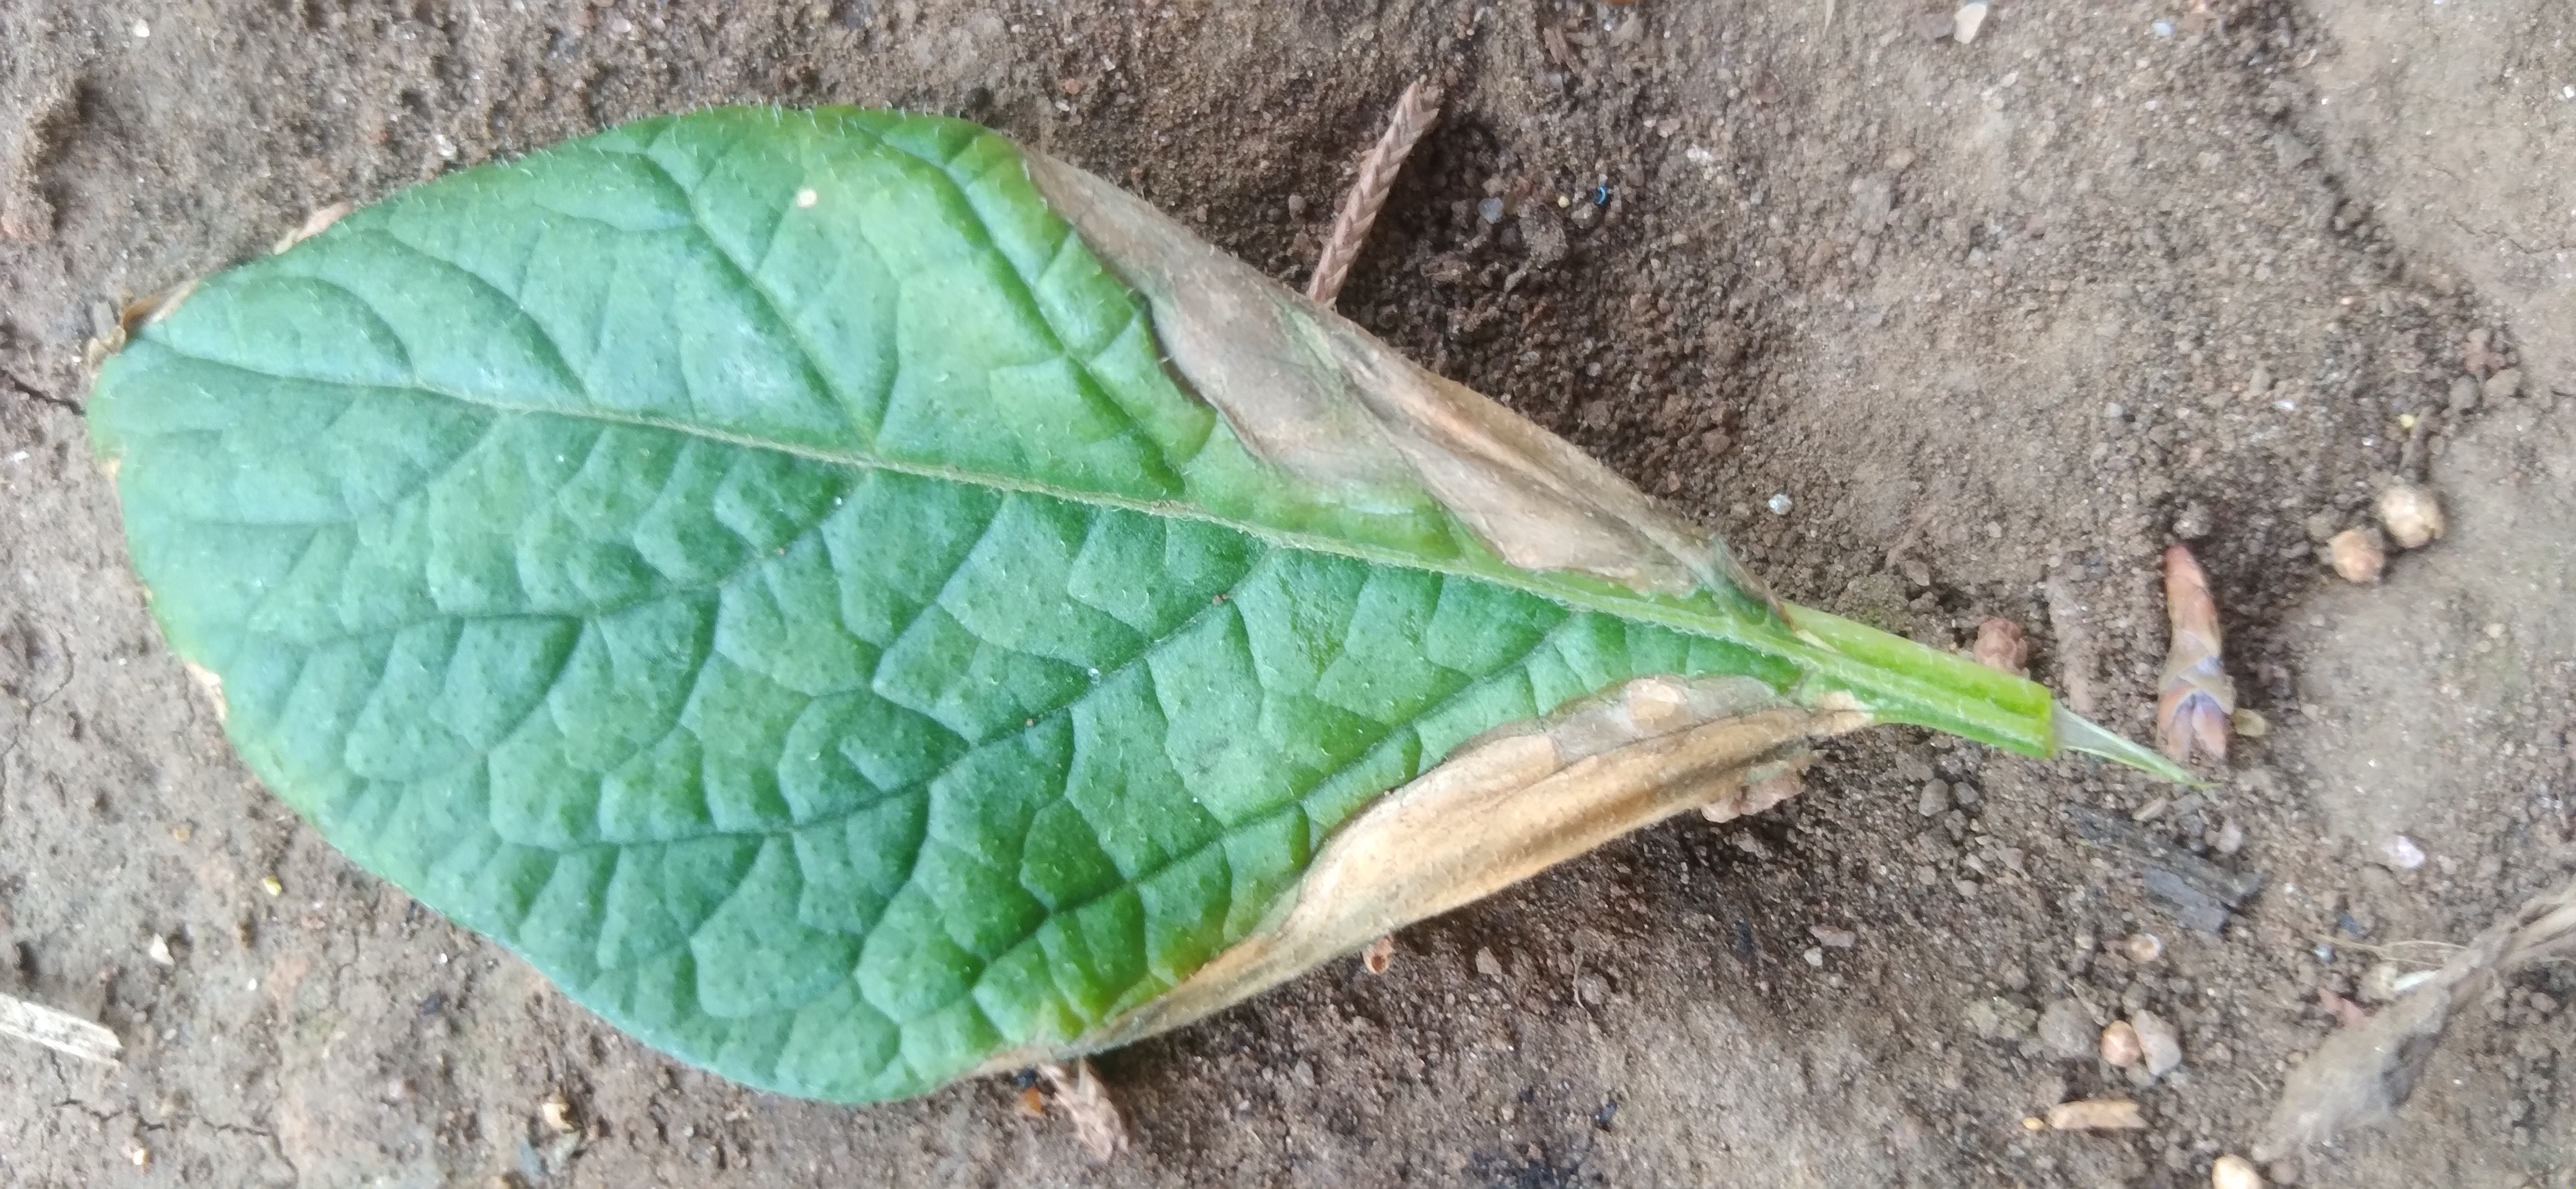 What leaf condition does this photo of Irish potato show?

early blight
